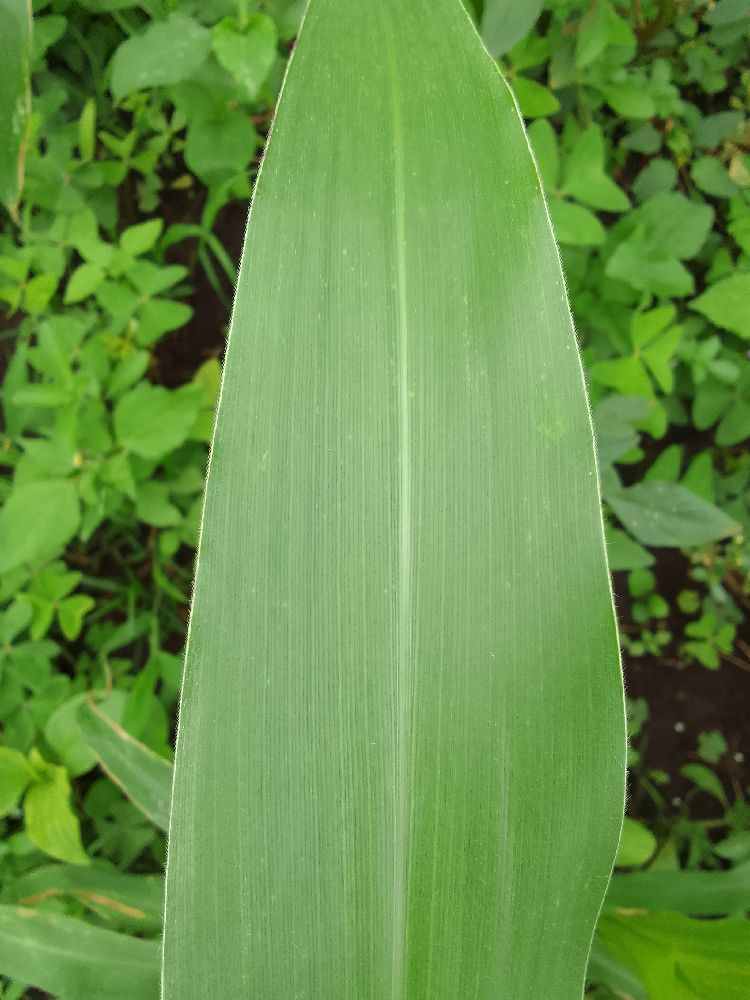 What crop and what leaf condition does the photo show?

maize, healthy
